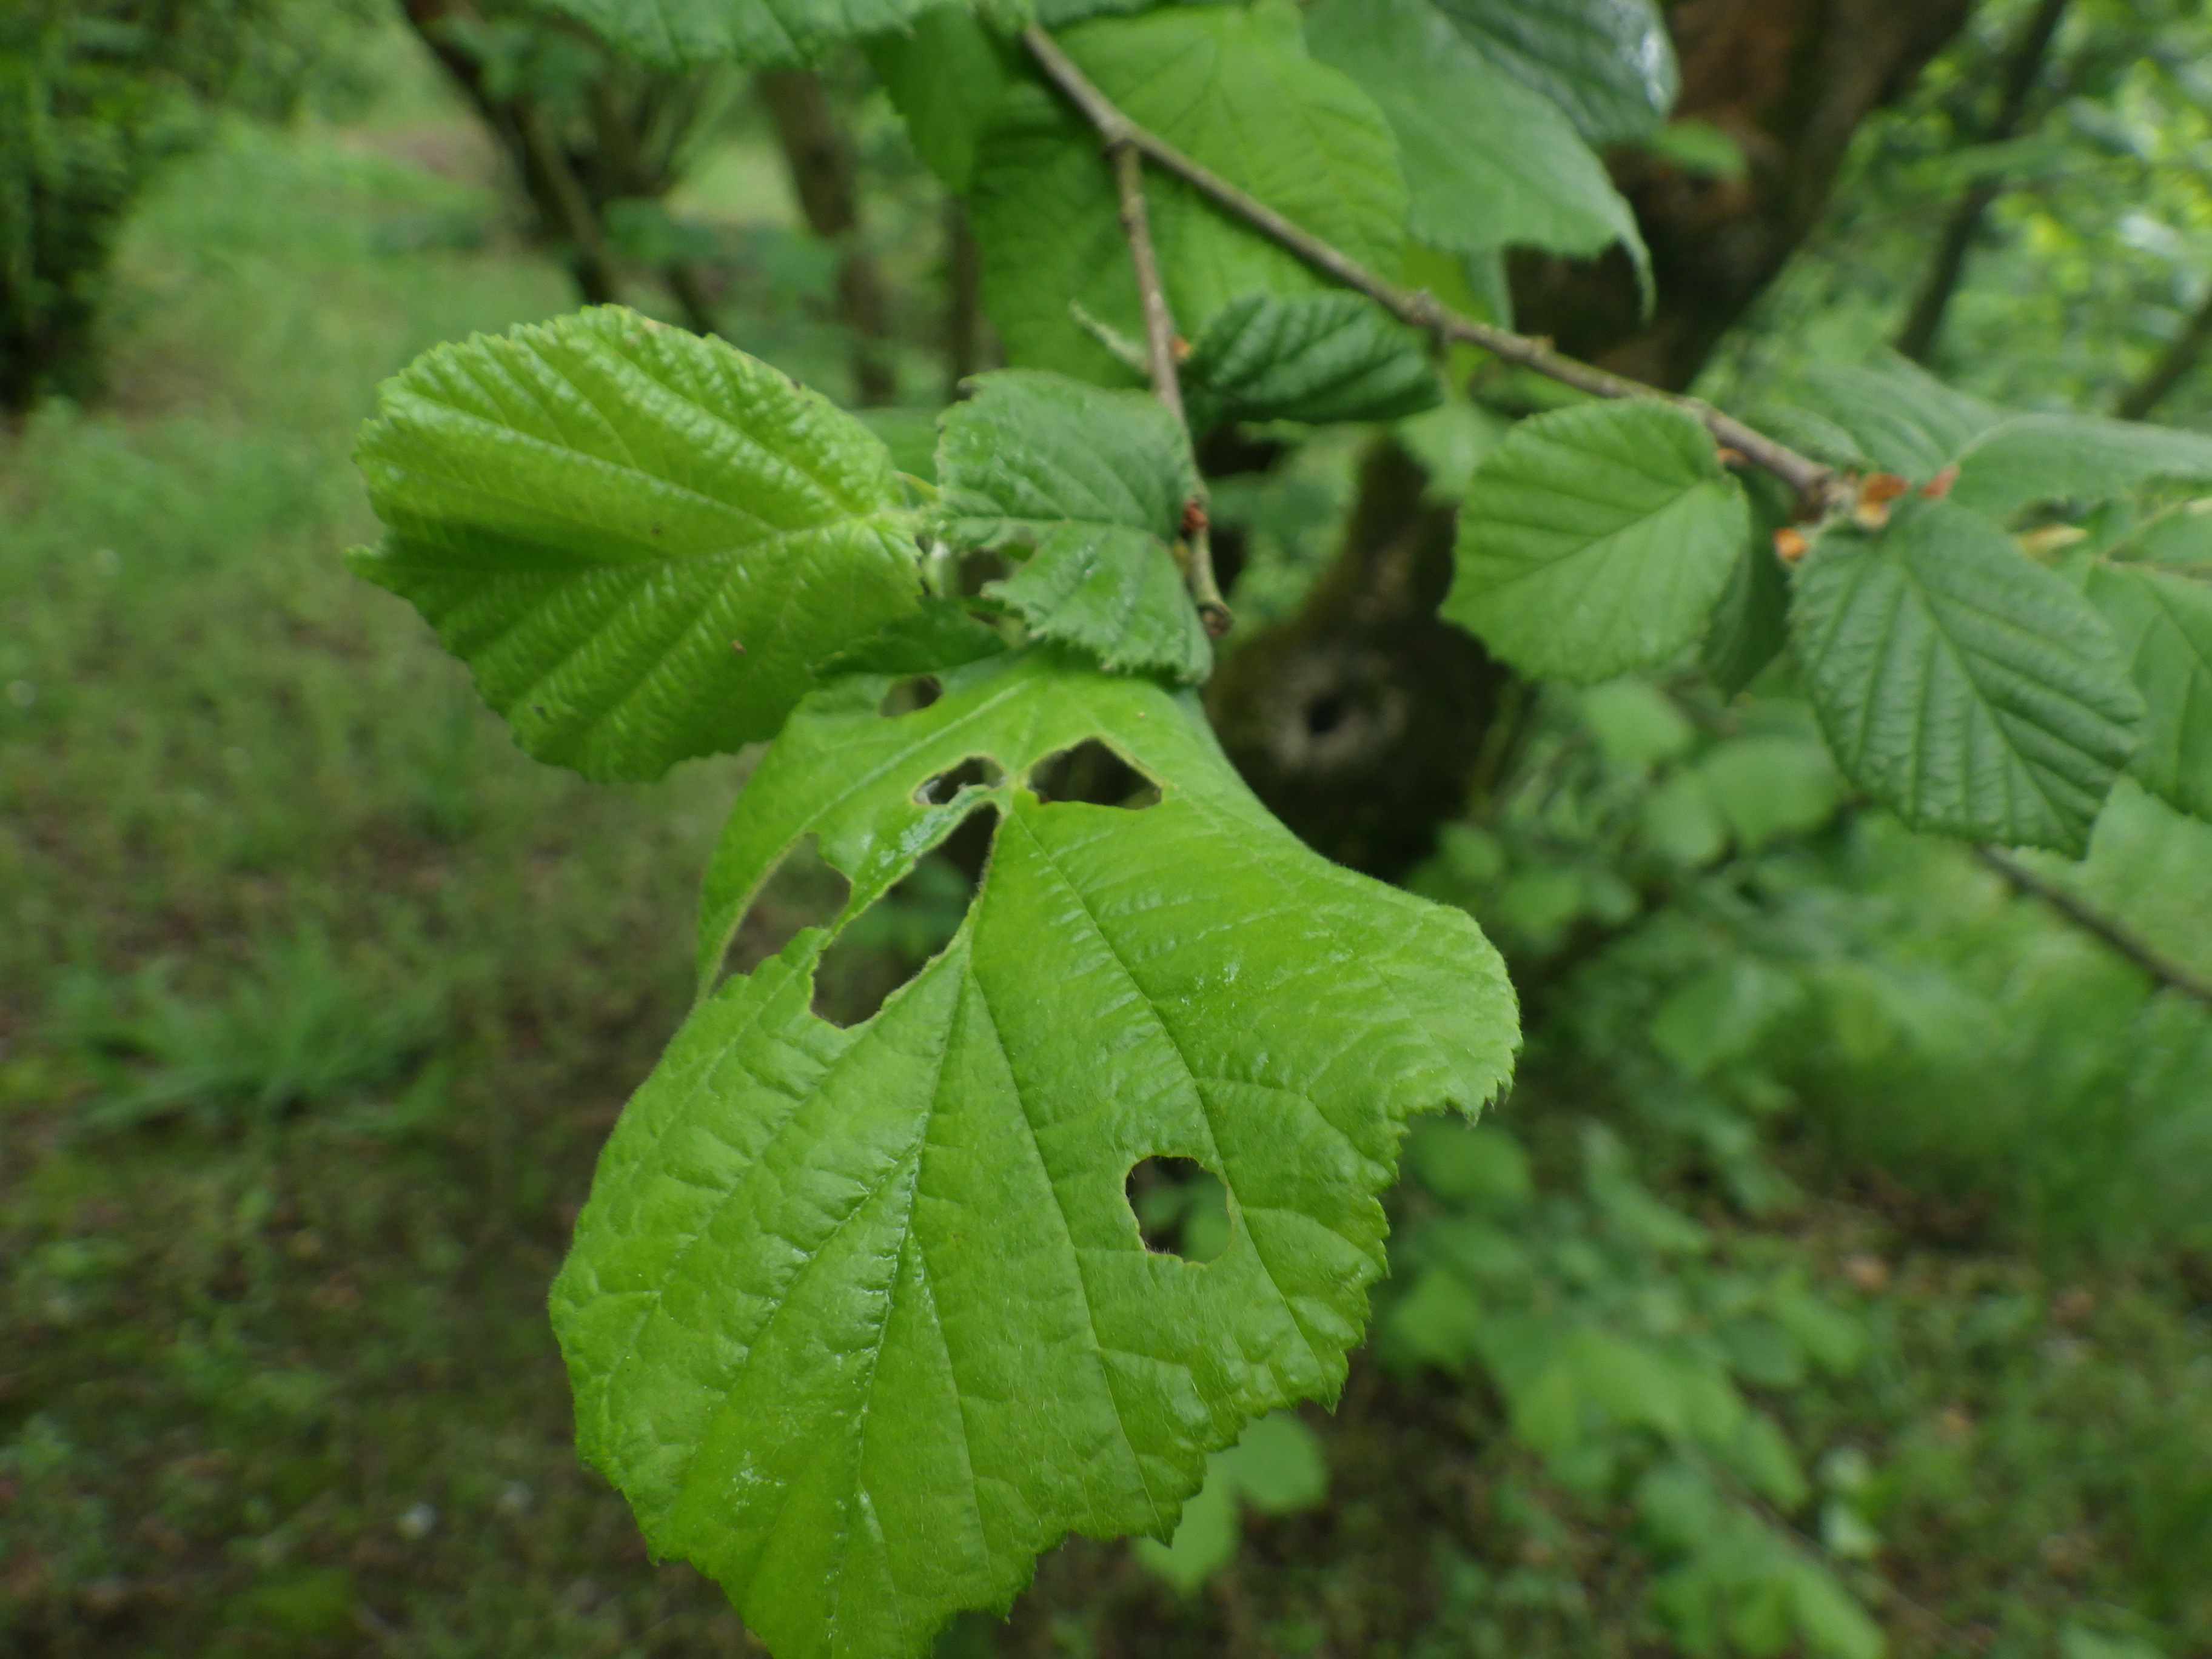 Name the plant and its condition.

hazel, phytophagous
